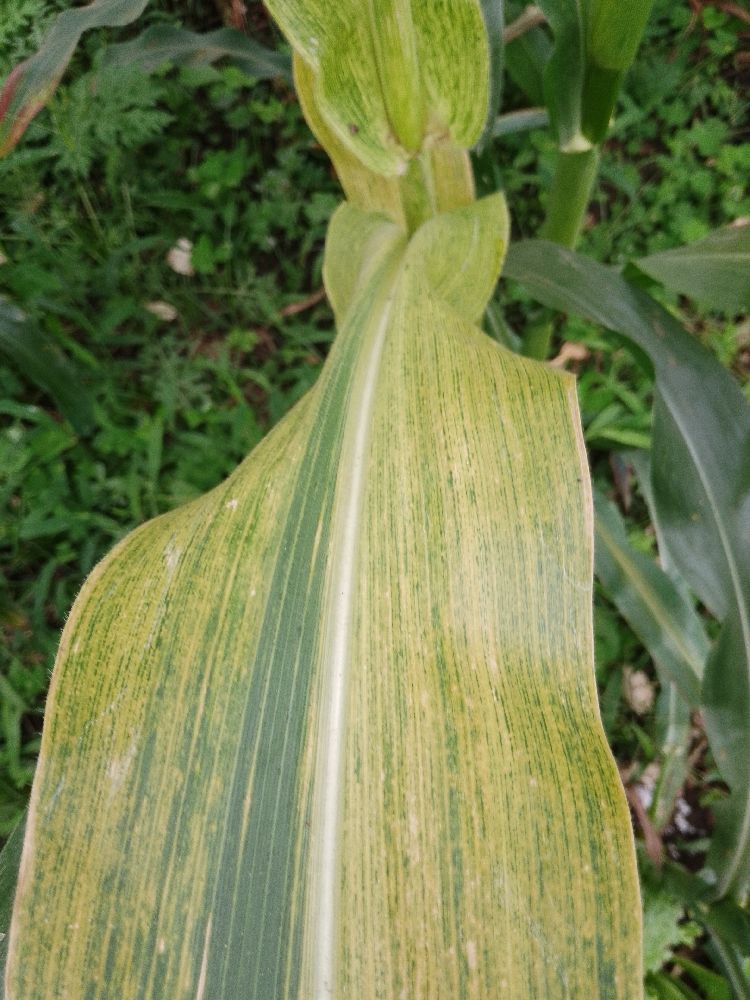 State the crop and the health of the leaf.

maize, maize lethal necrosis
